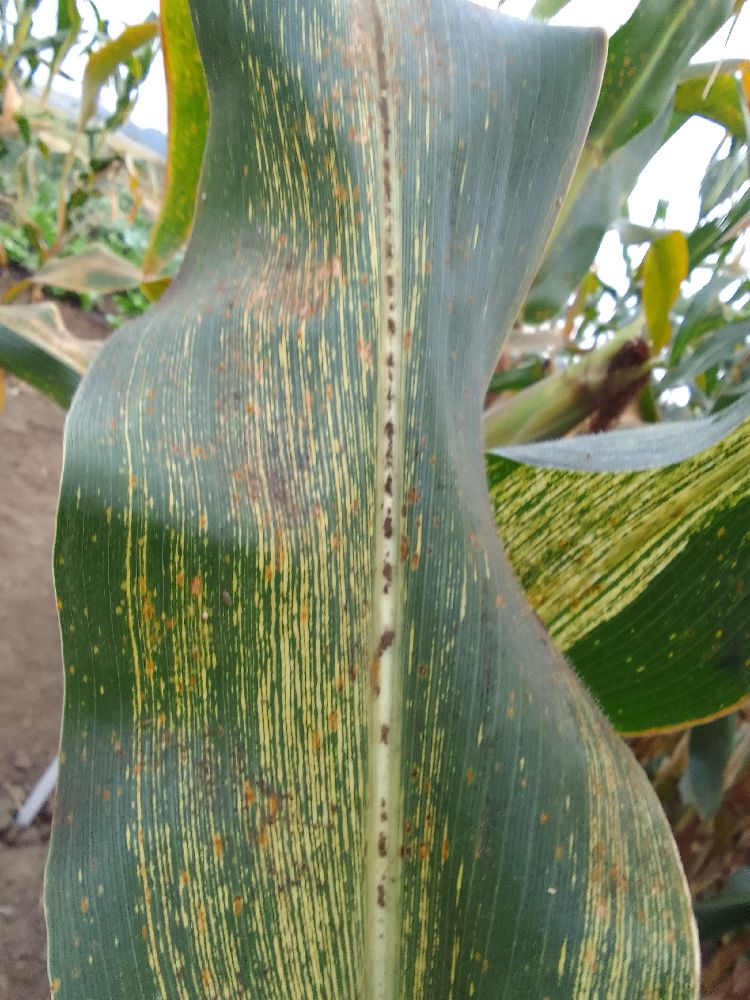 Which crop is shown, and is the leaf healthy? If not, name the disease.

maize, maize streak virus
